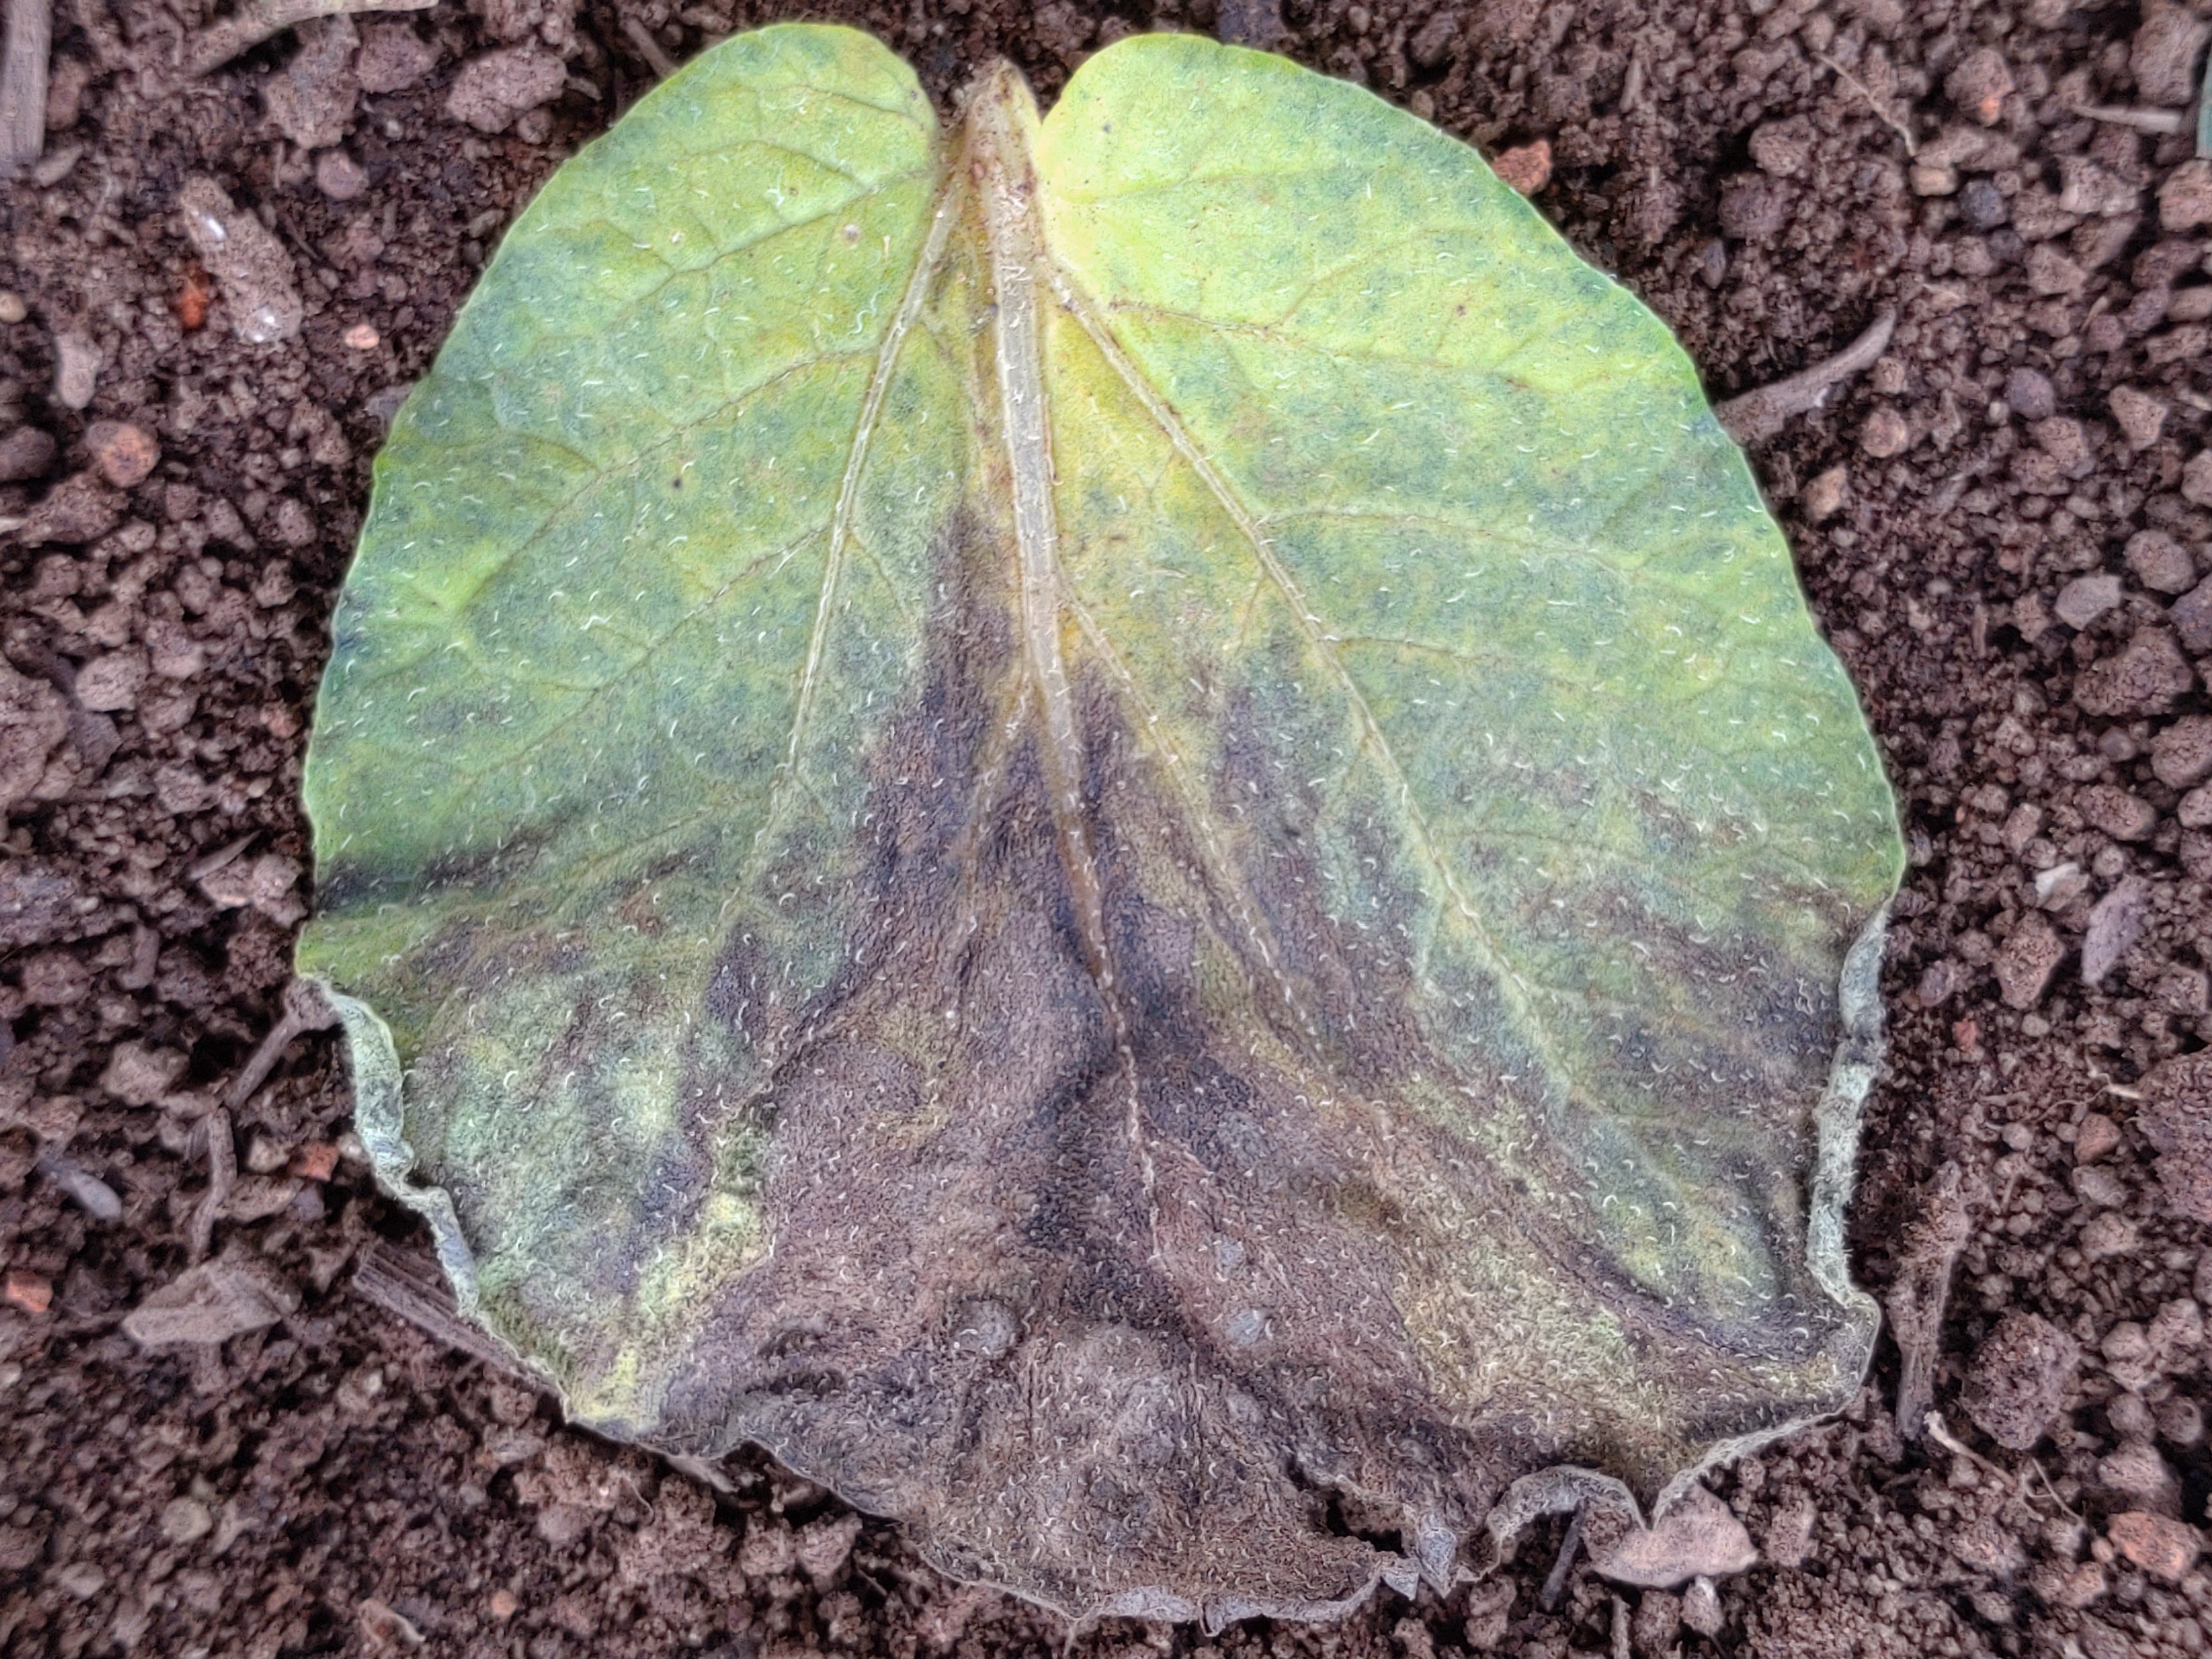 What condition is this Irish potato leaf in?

late blight
